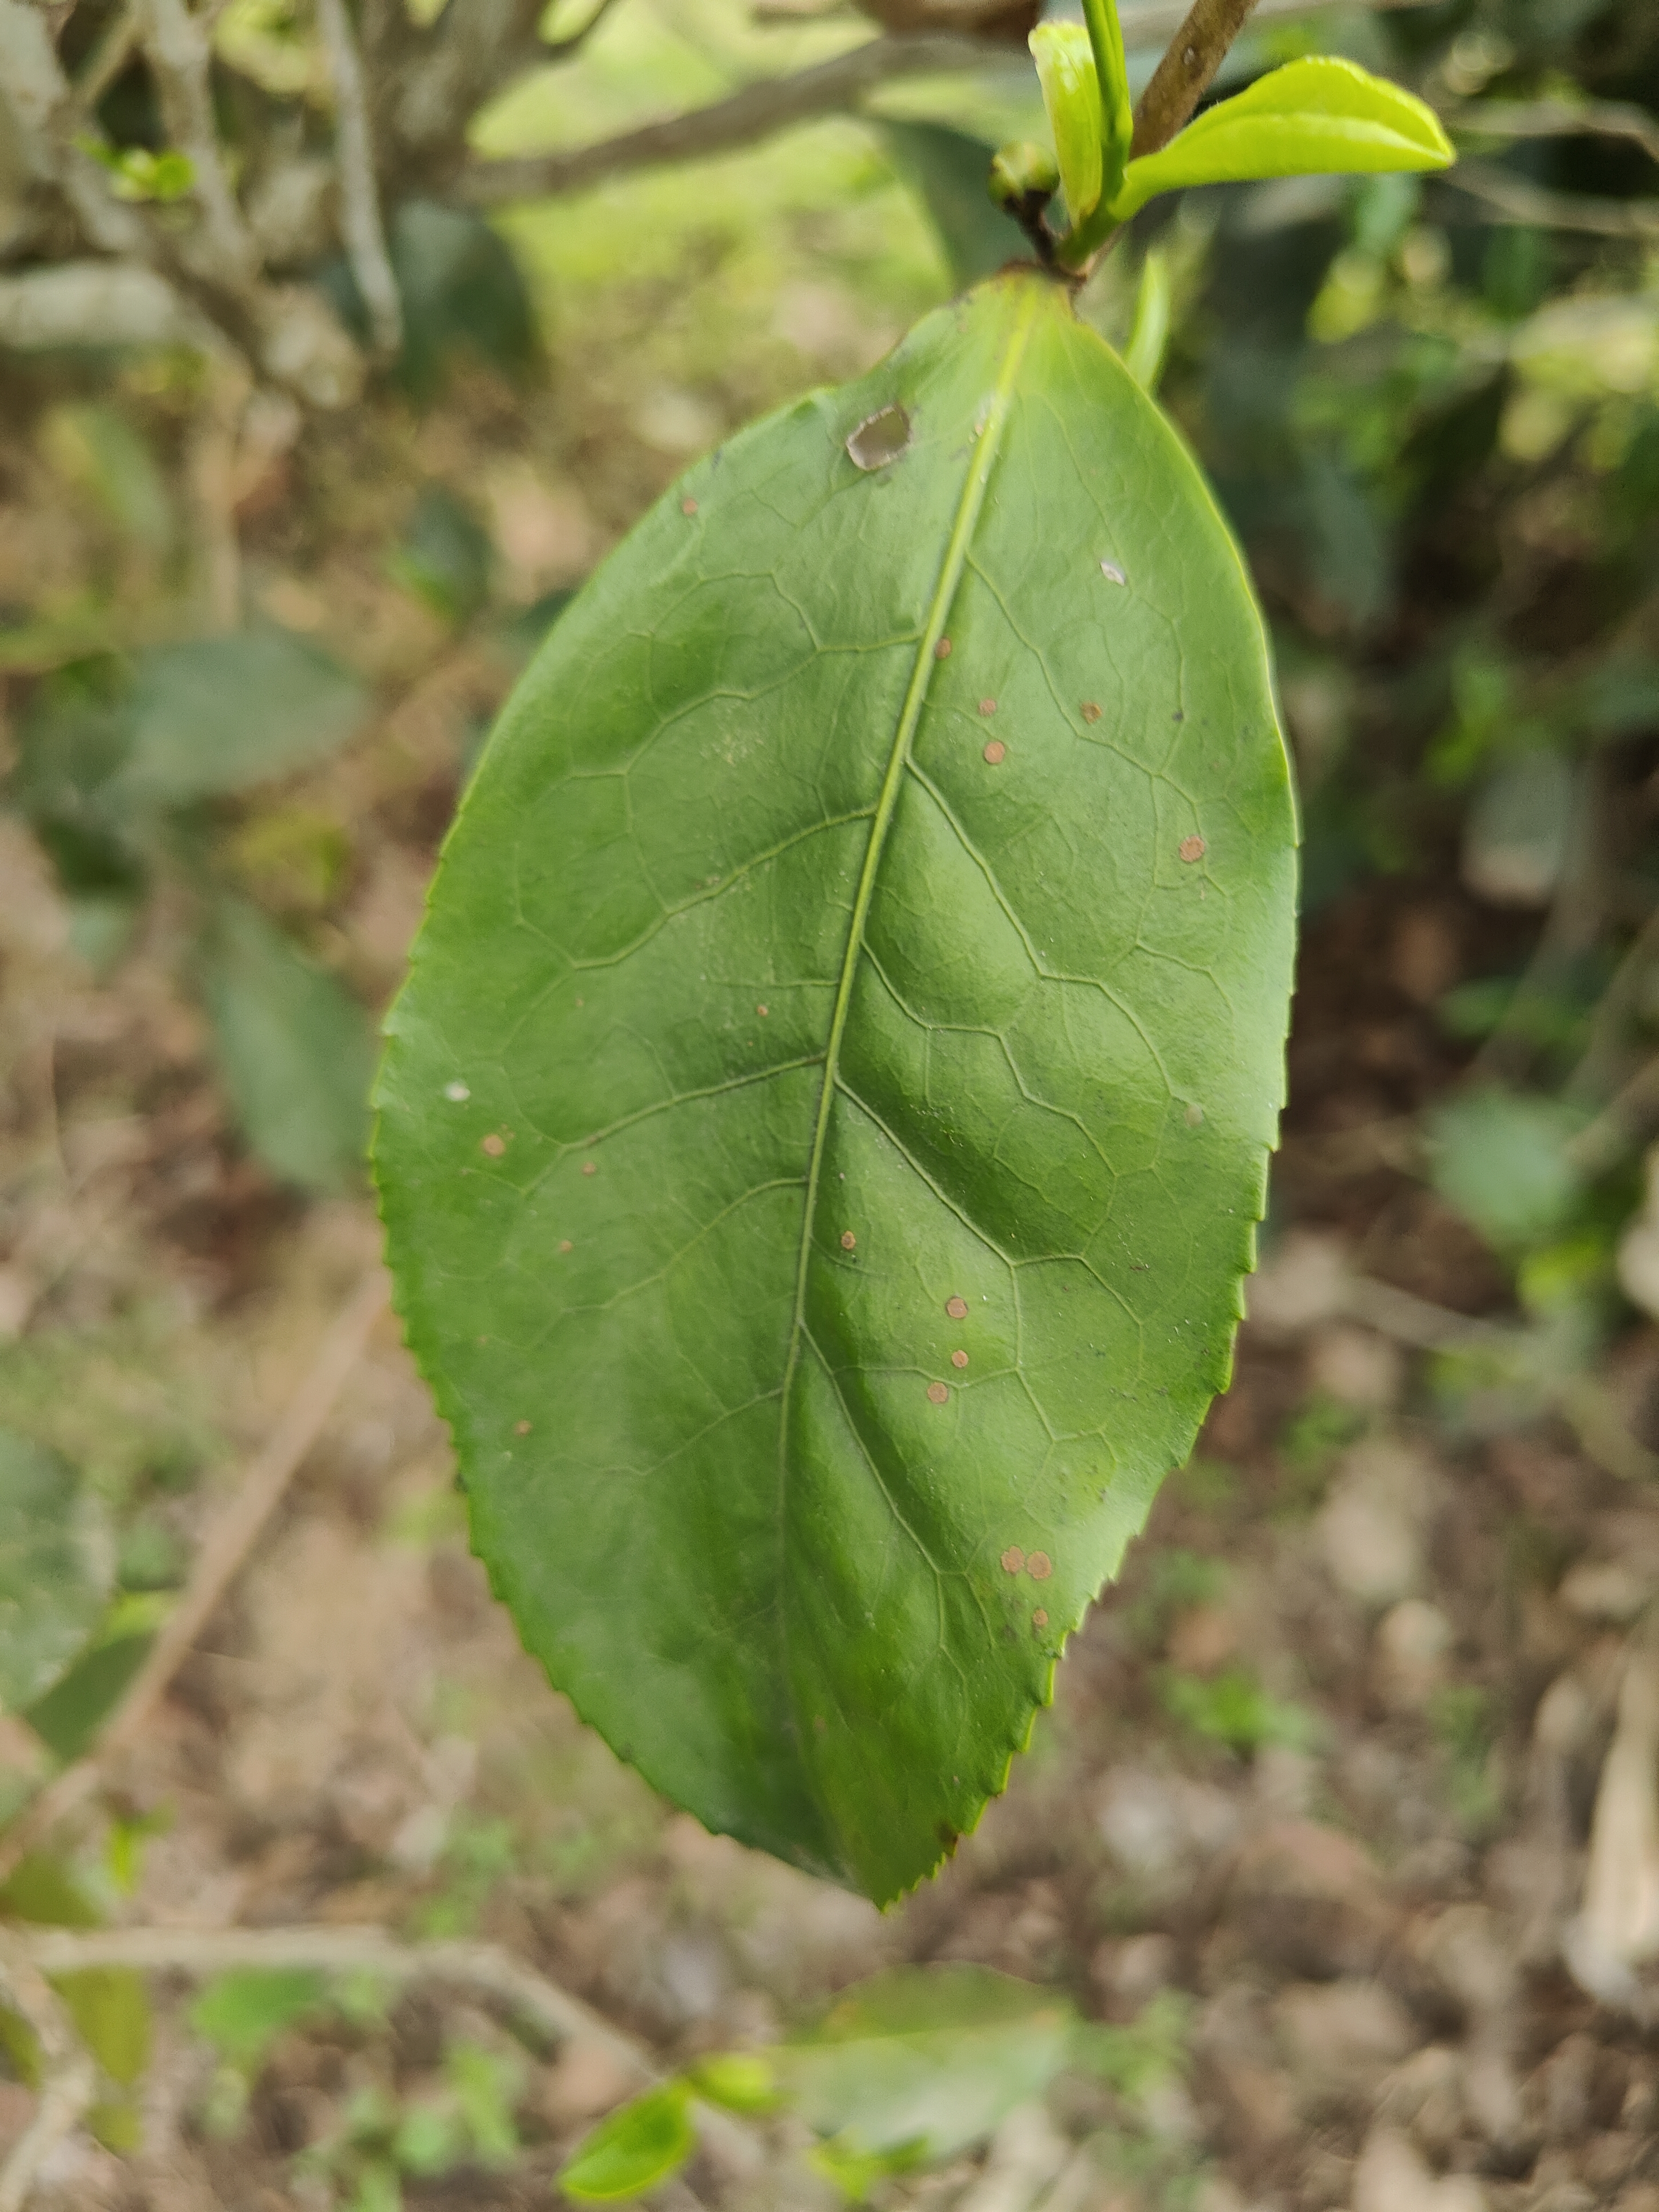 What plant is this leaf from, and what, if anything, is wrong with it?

tea, red rust
